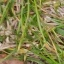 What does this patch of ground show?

grass
